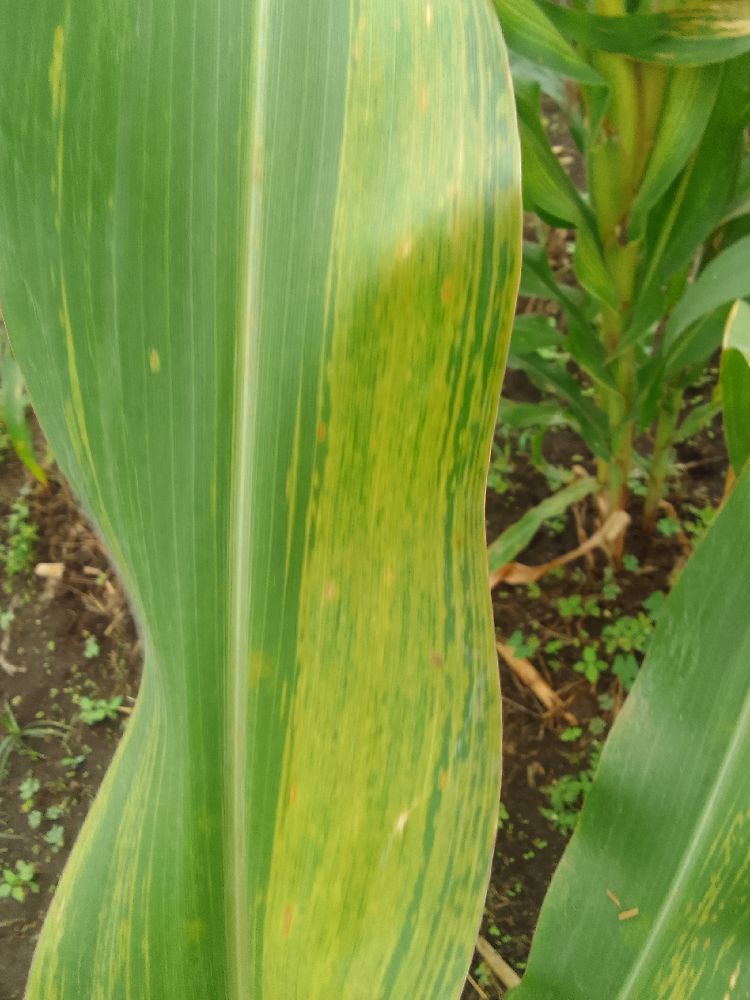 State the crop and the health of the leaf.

maize, maize lethal necrosis
